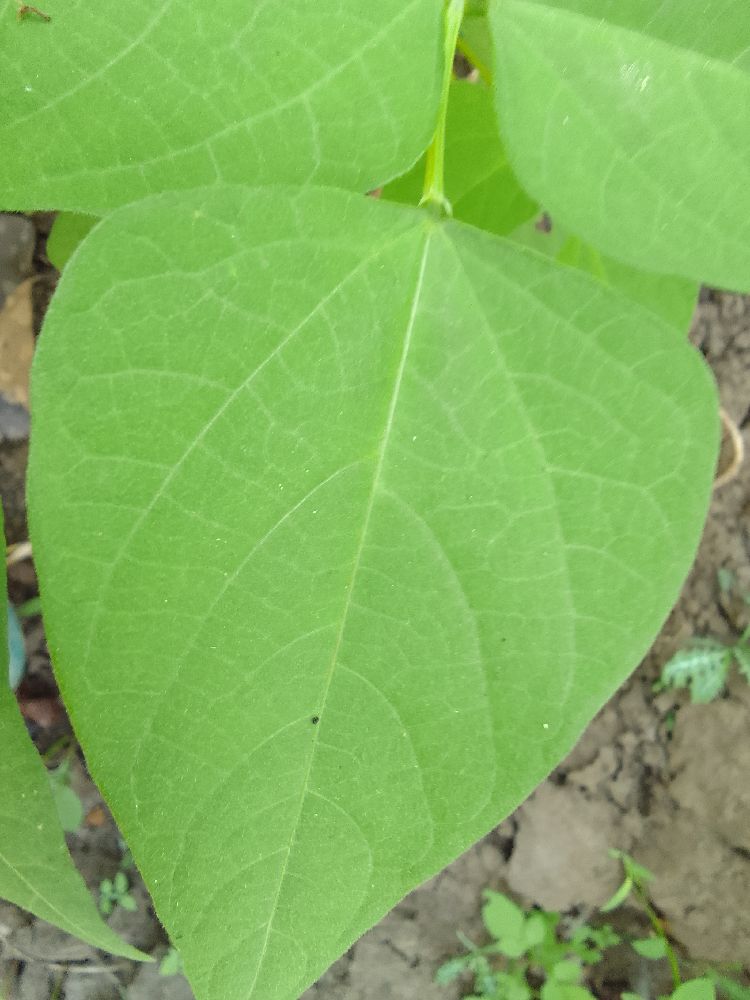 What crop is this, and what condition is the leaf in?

common bean, healthy
